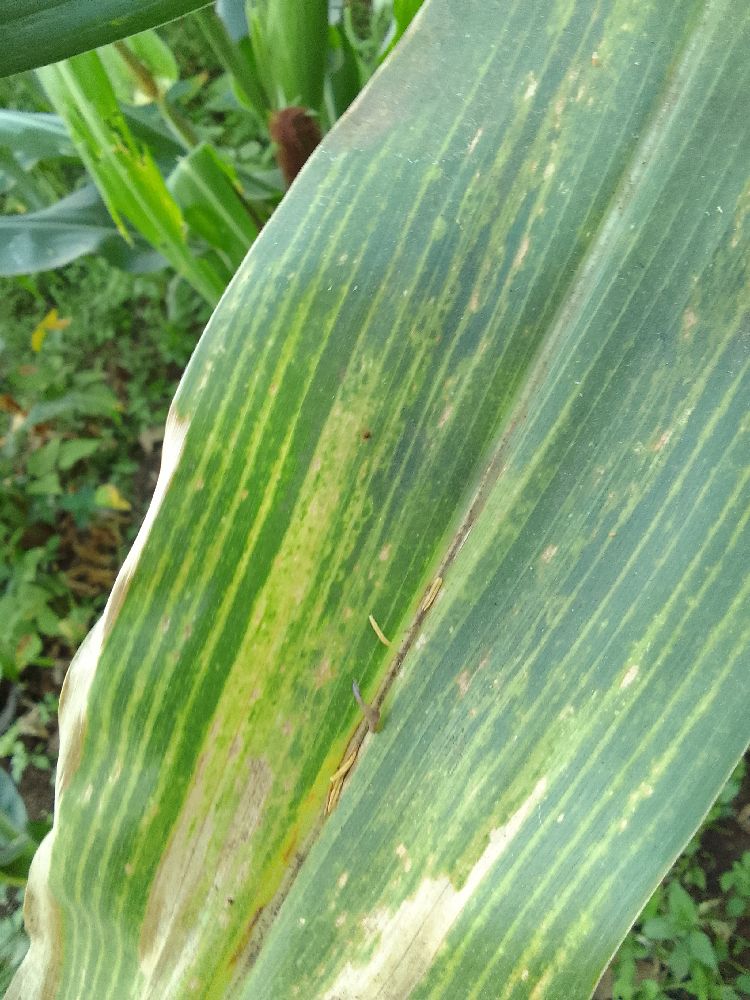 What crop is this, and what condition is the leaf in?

maize, maize lethal necrosis
